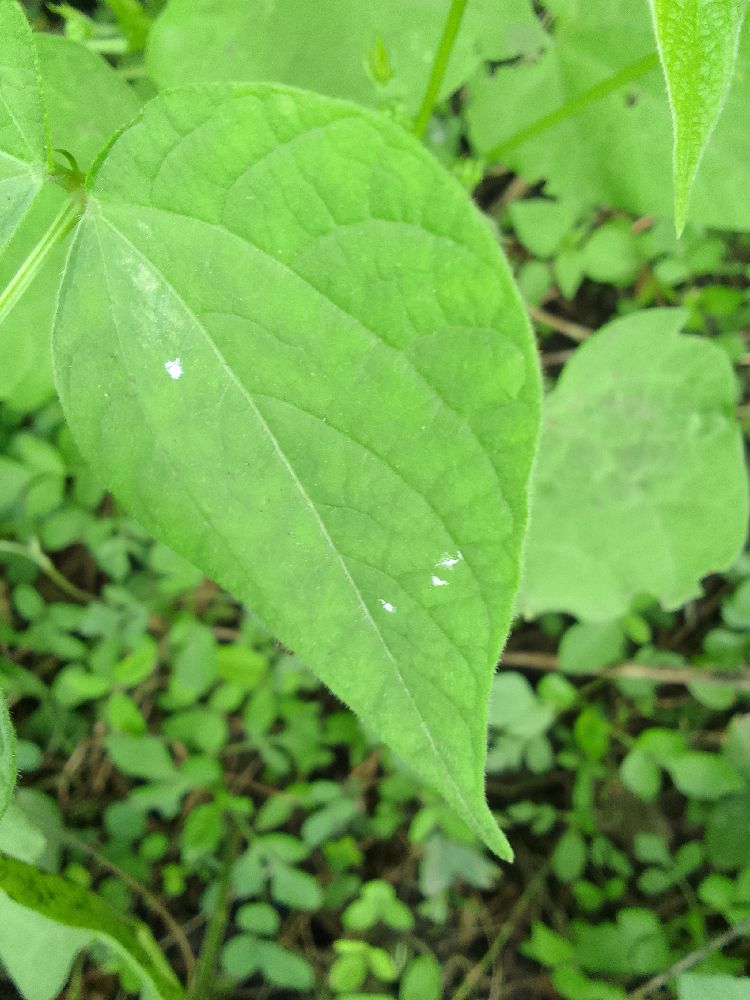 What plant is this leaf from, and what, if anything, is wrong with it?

common bean, healthy
